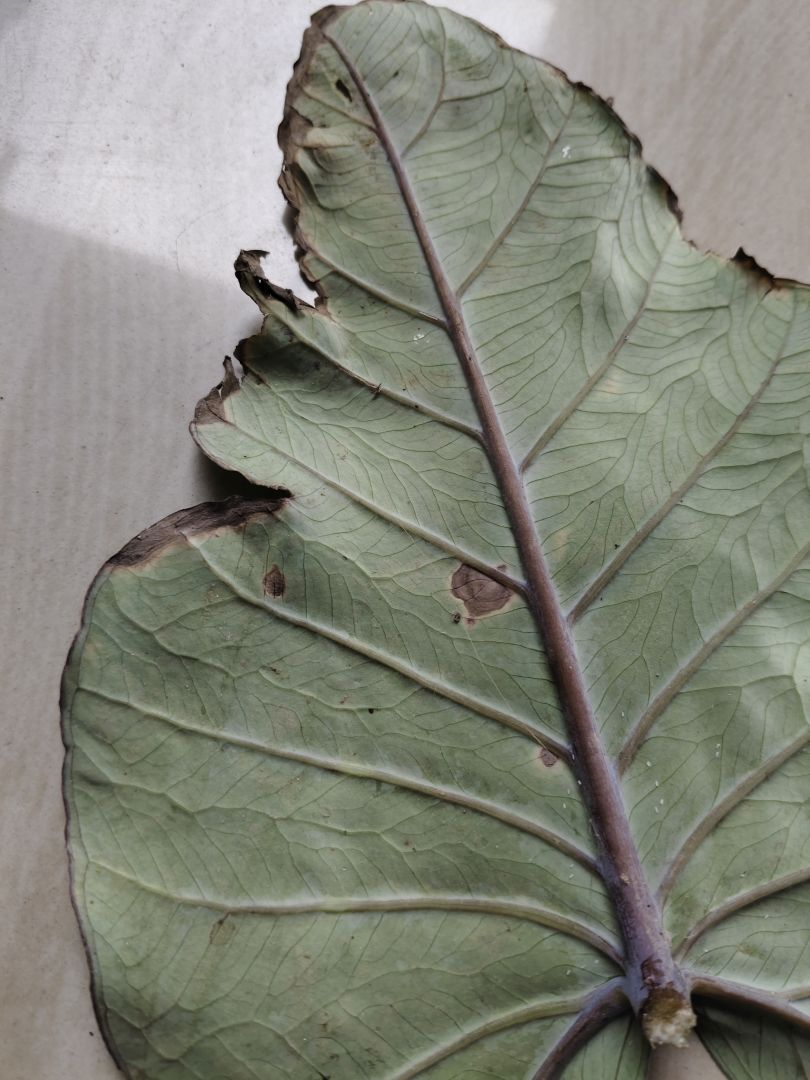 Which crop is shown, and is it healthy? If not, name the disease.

taro, leaf blight
